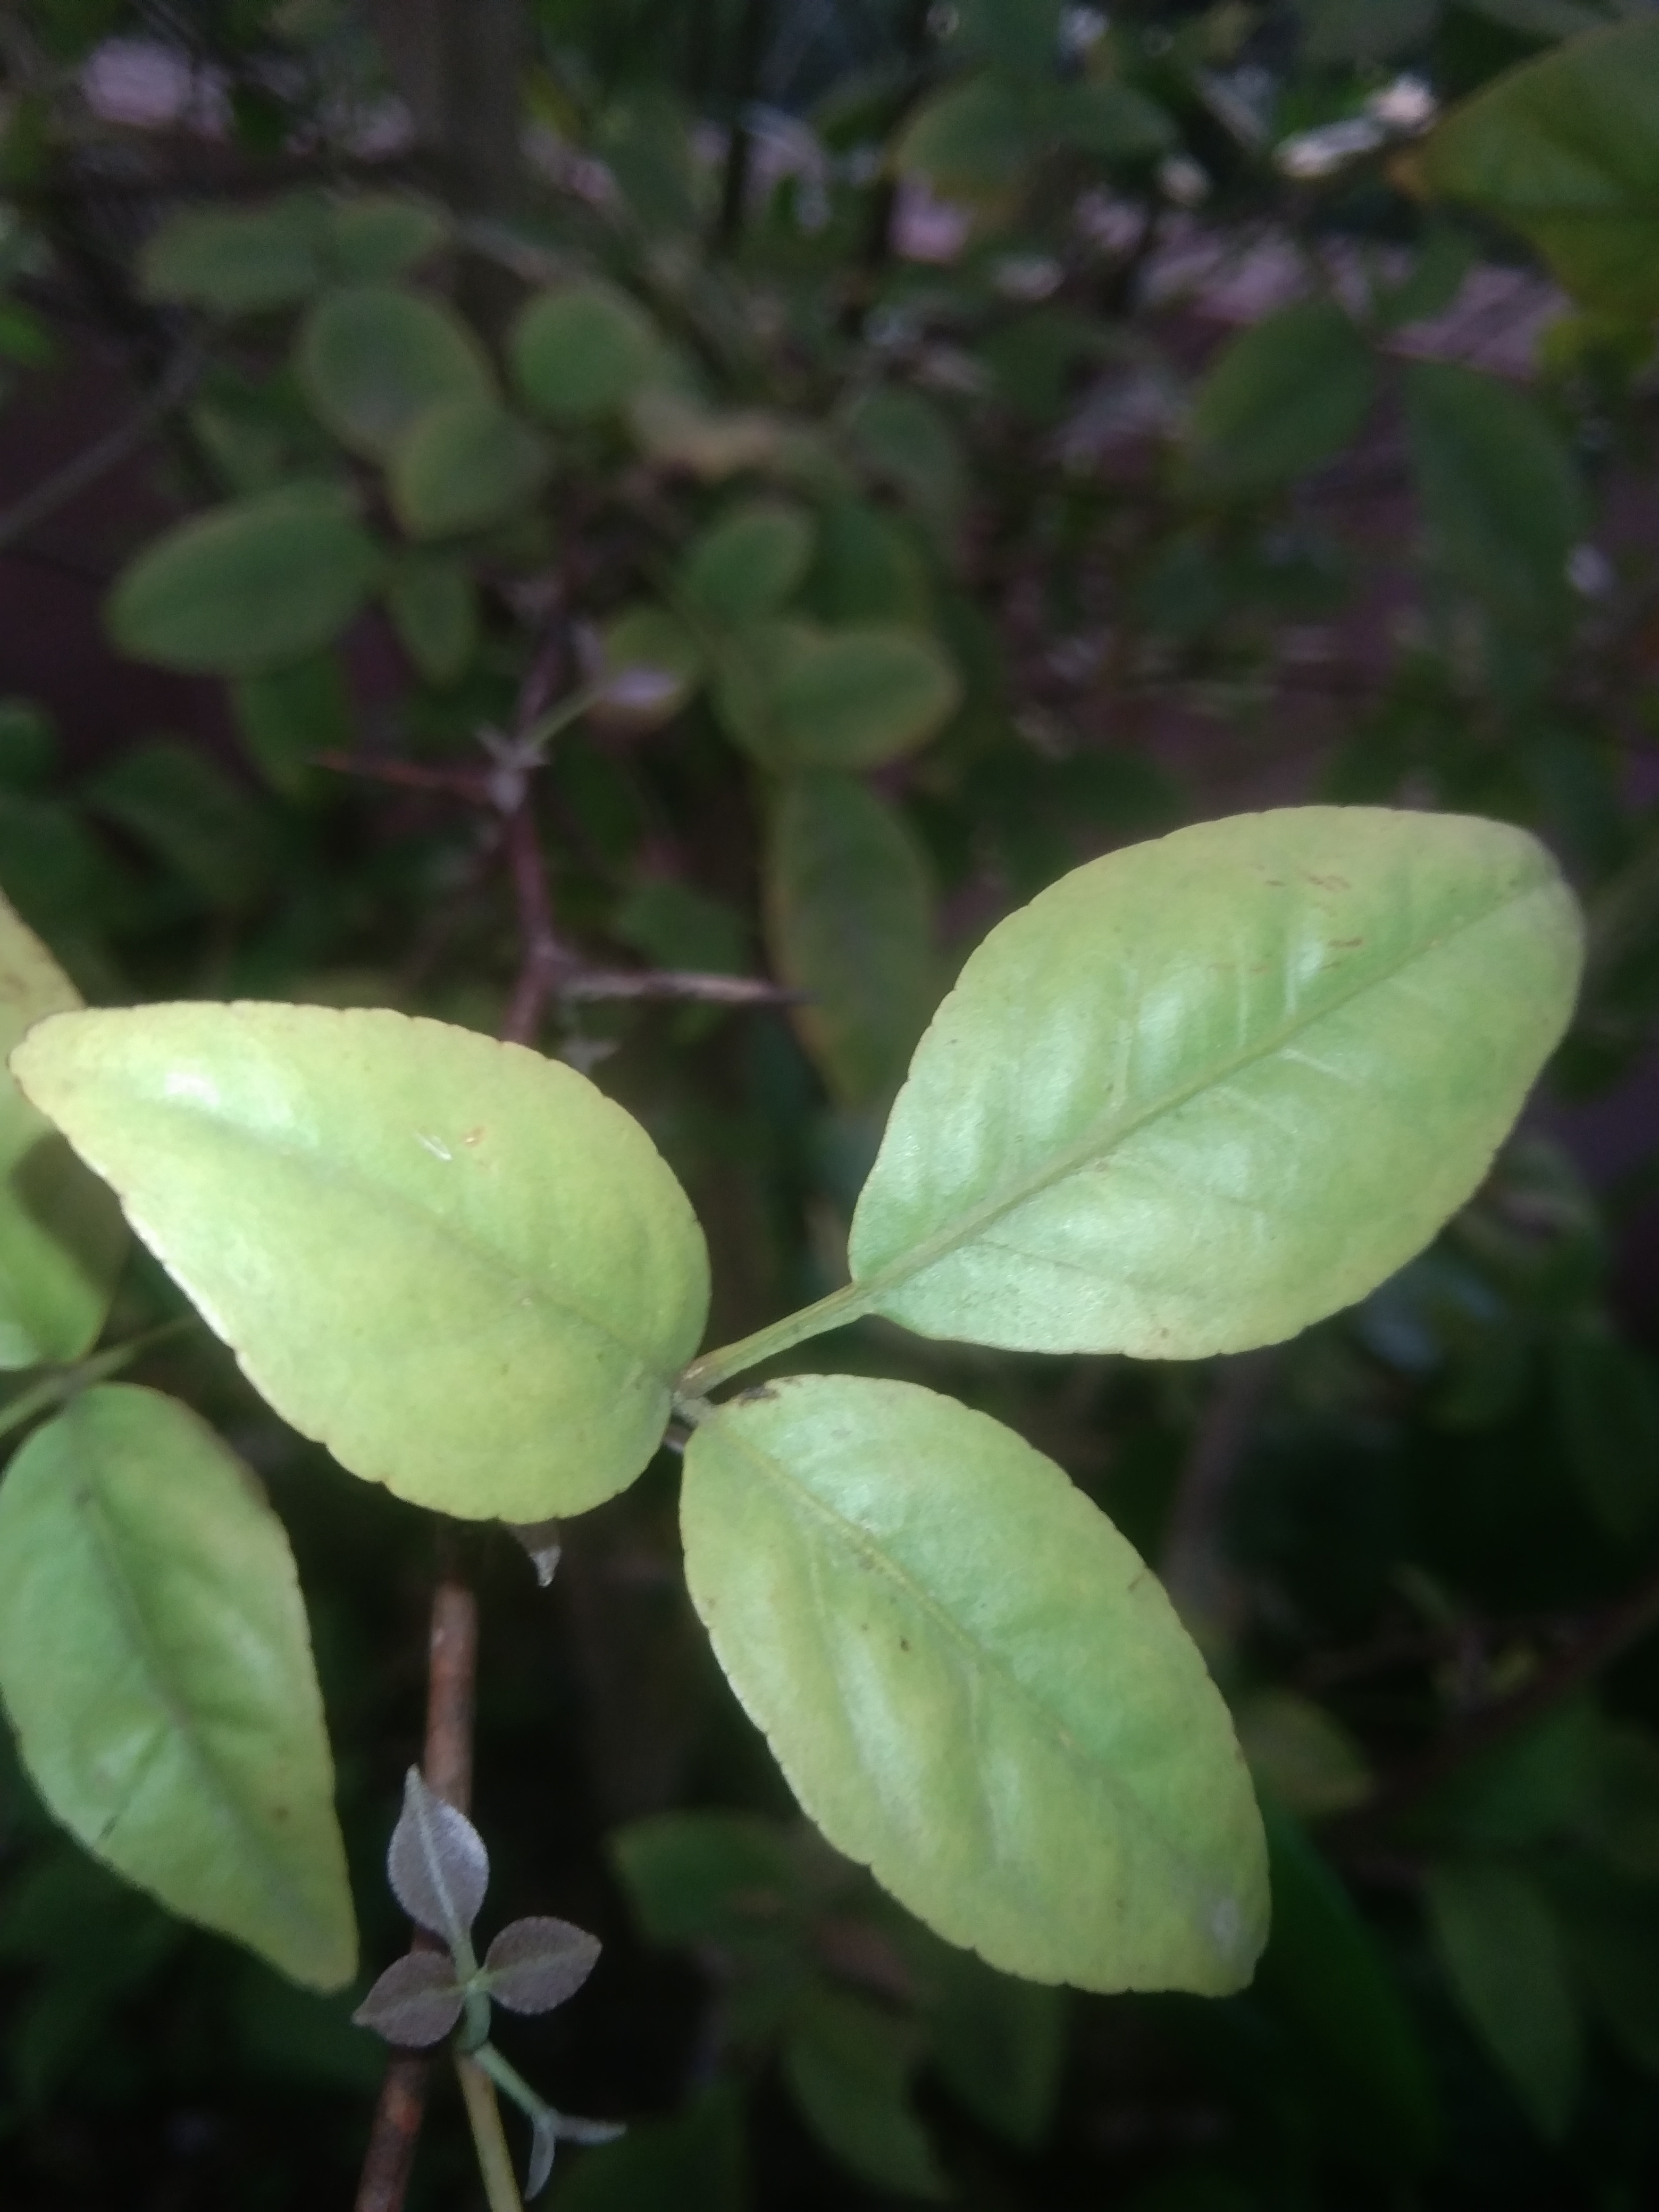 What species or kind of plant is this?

wood apple
